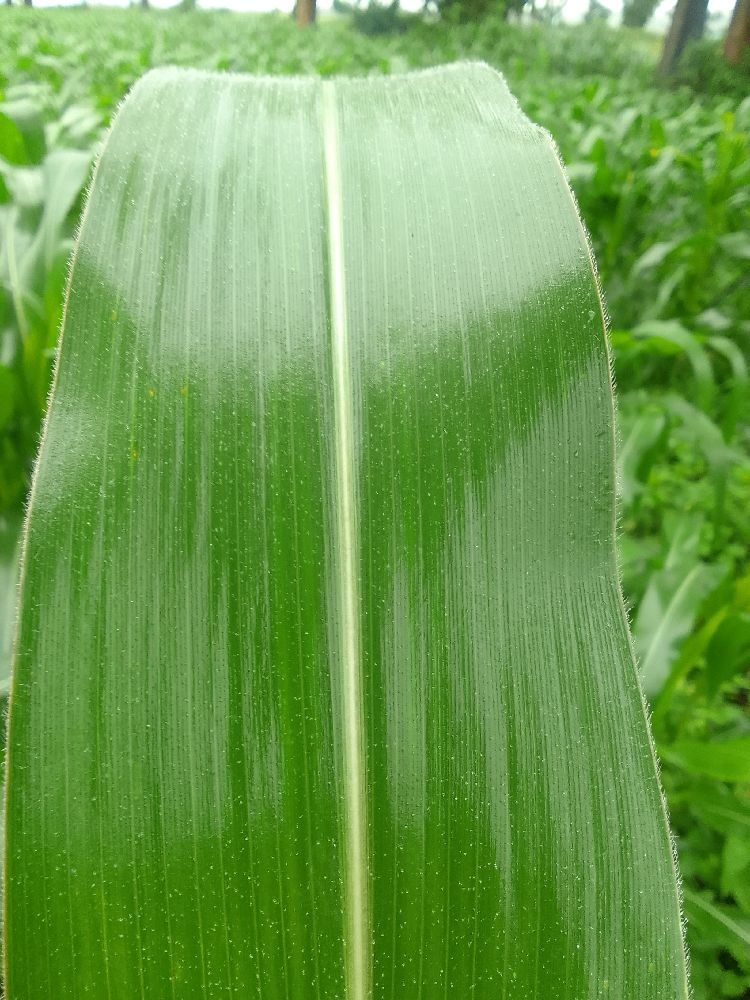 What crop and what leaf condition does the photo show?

maize, healthy
